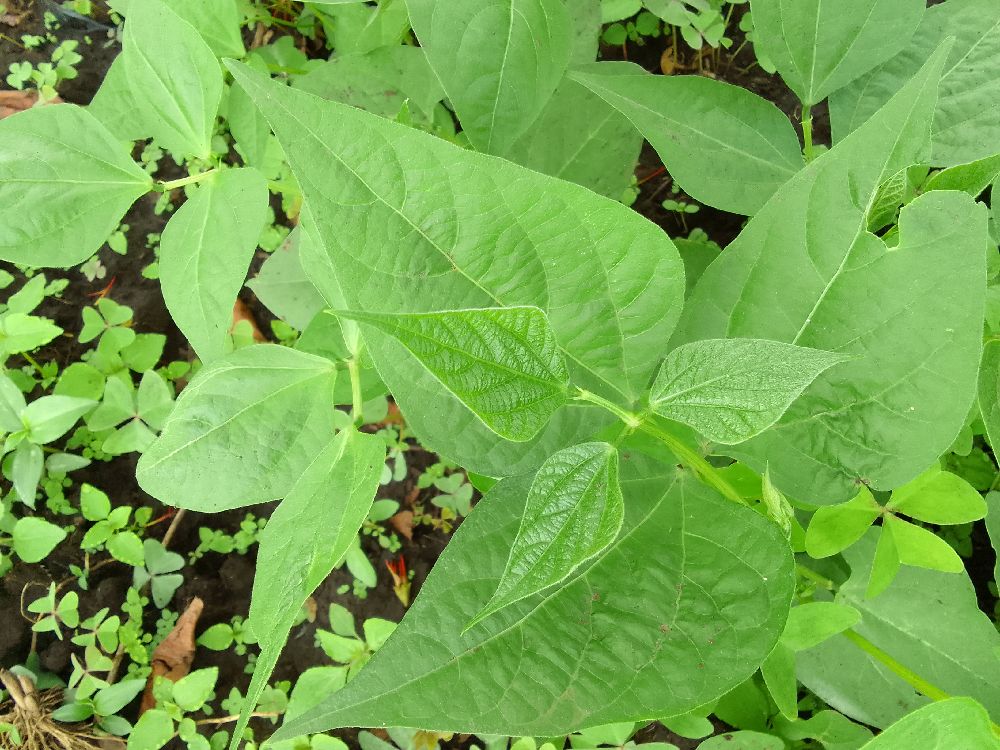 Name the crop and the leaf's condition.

common bean, healthy
